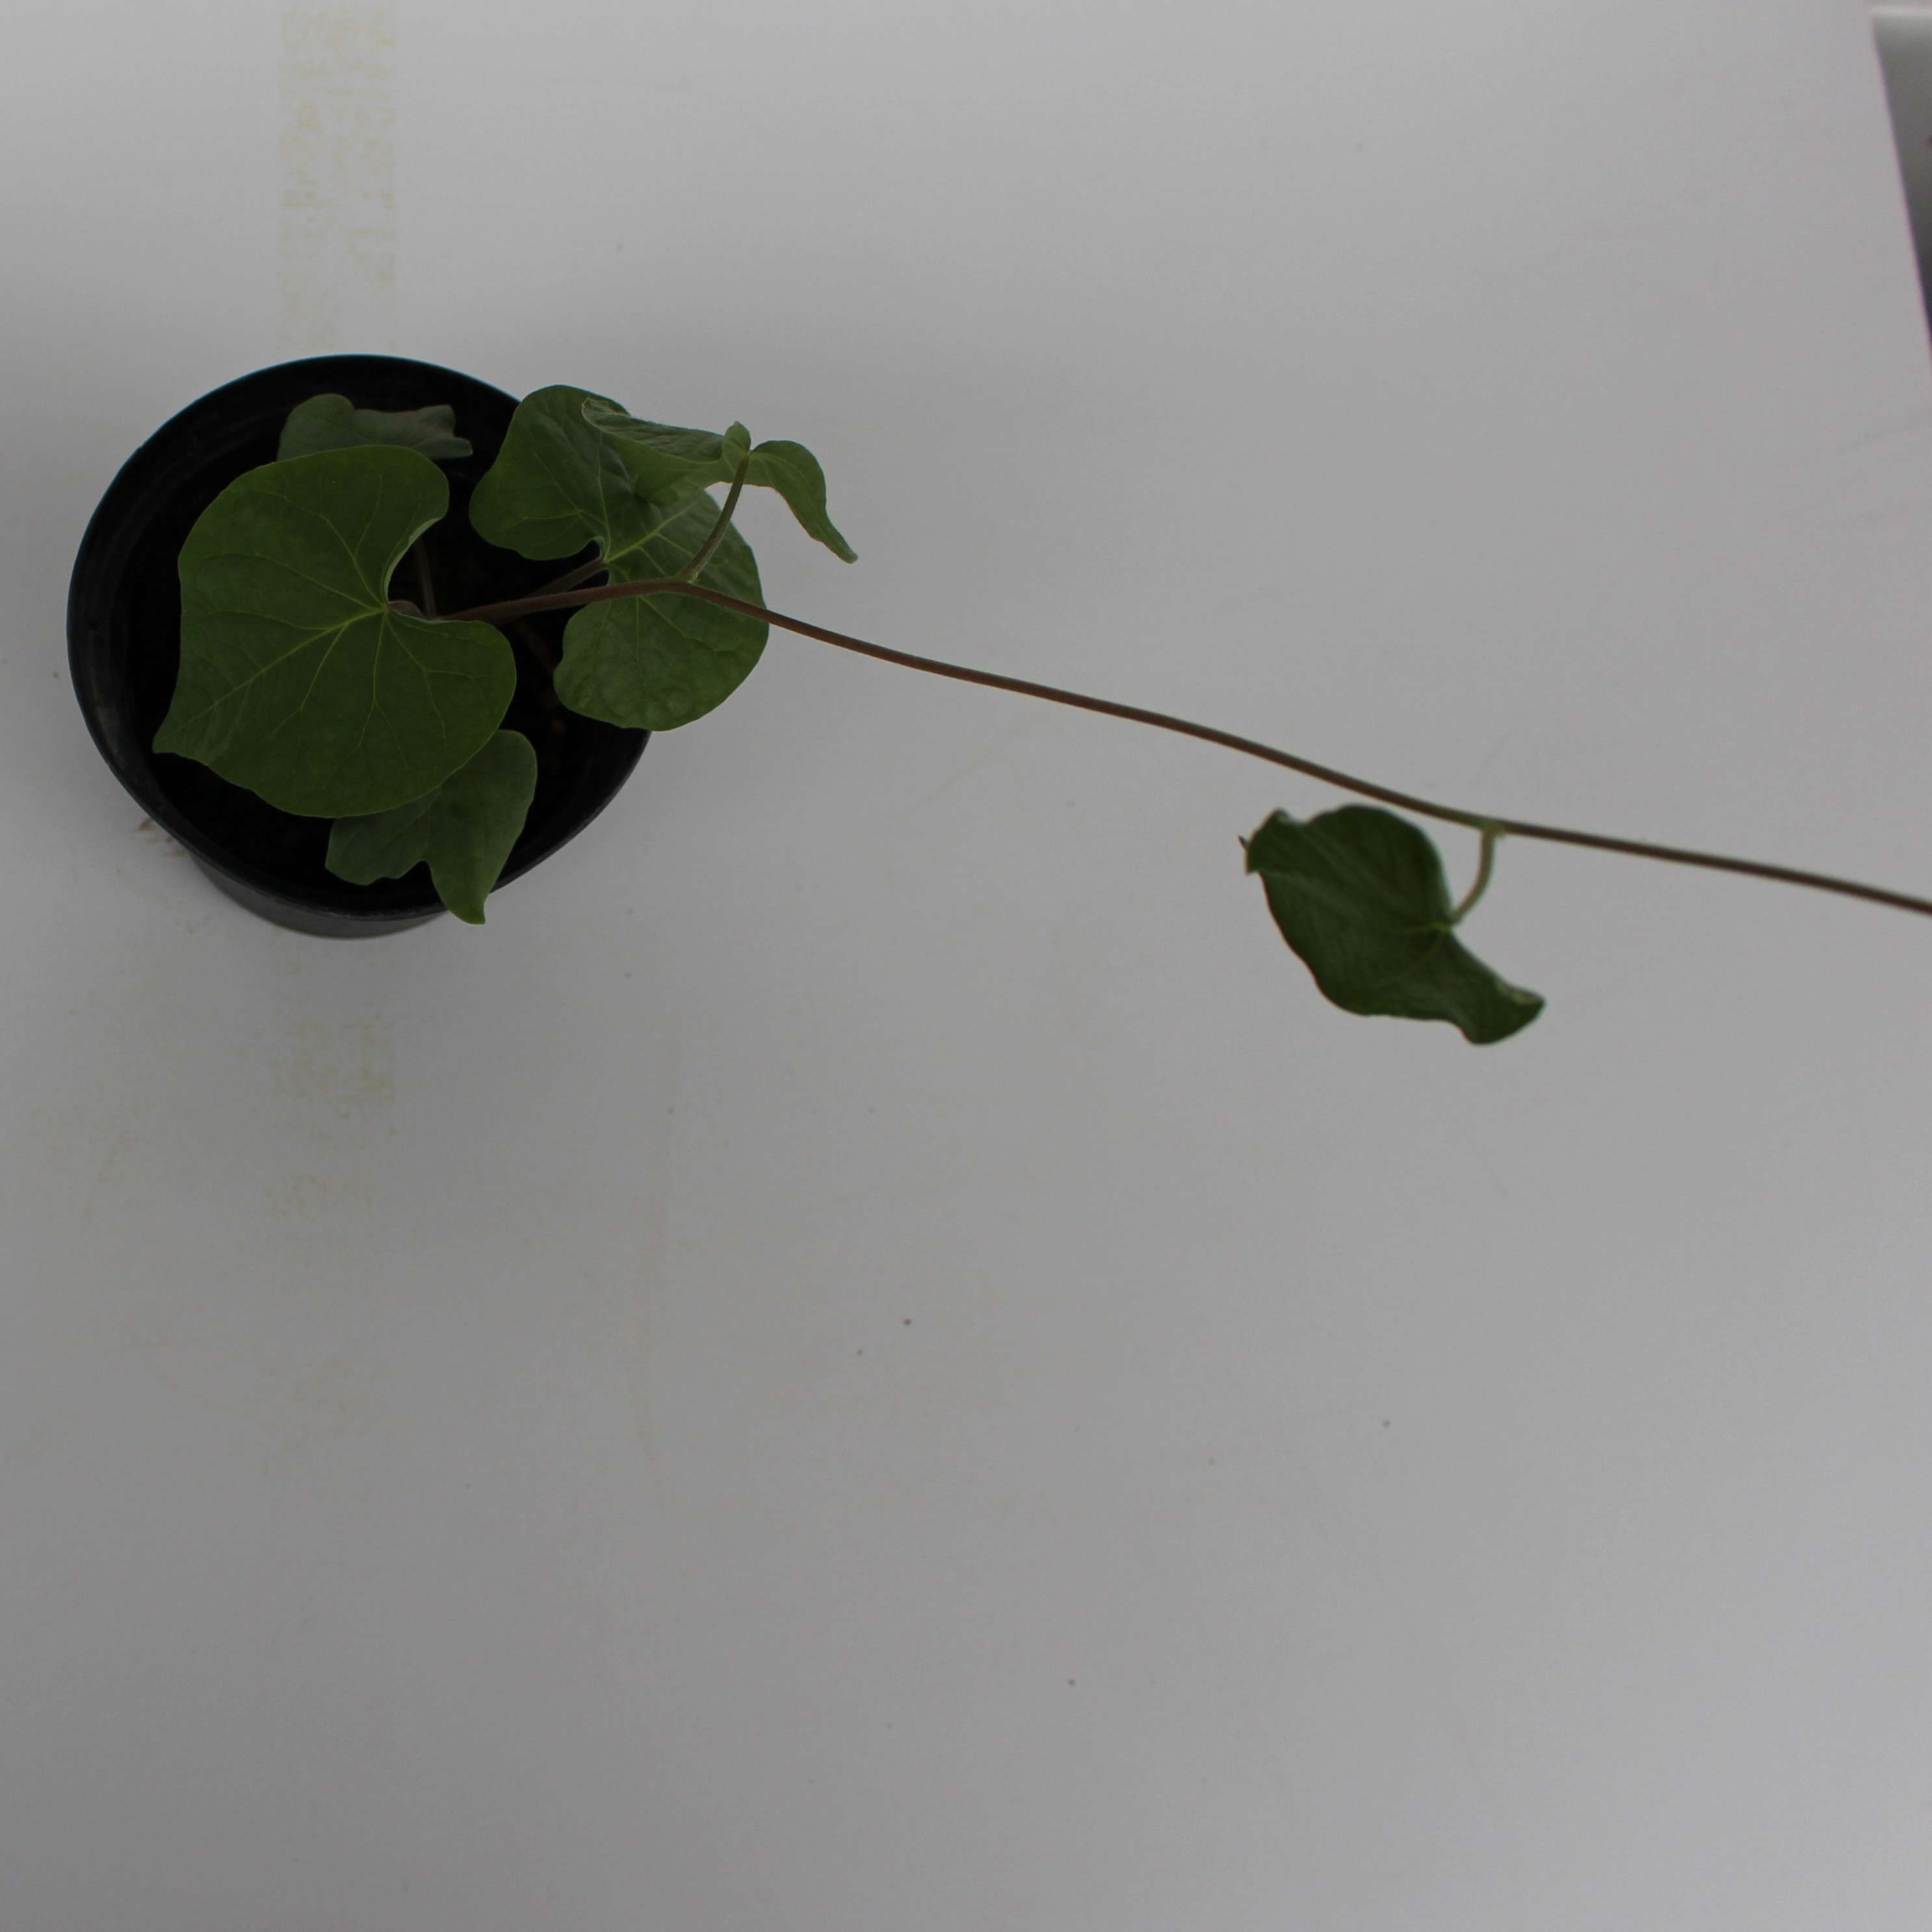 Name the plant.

Convolvulus arvensis
